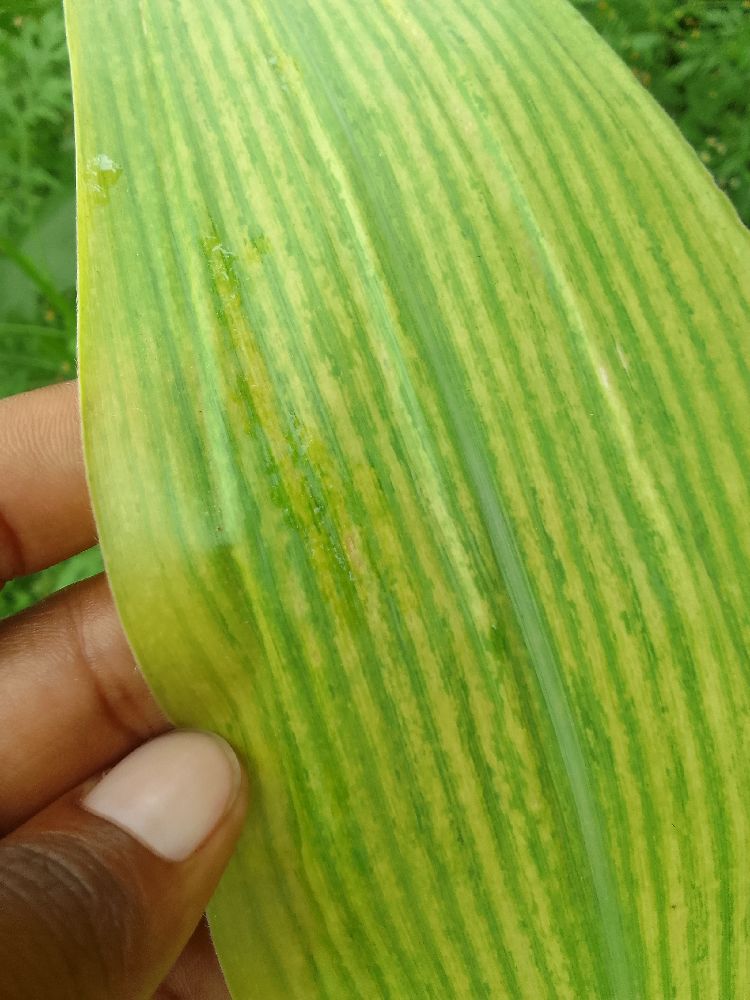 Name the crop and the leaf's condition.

maize, maize lethal necrosis
